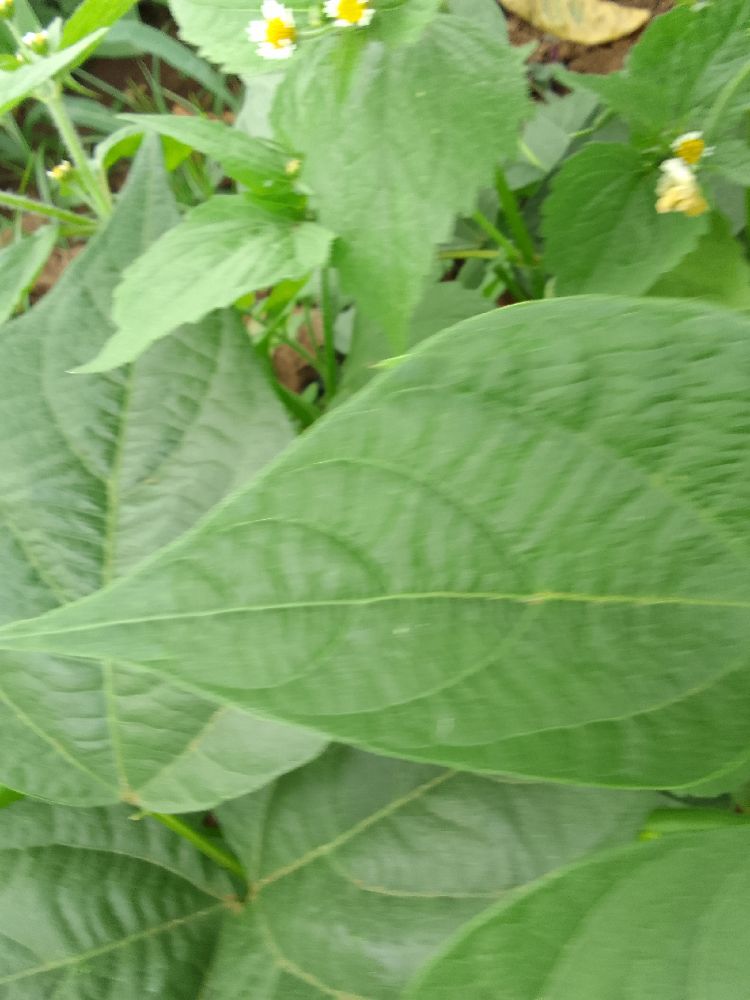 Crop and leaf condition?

common bean, healthy
